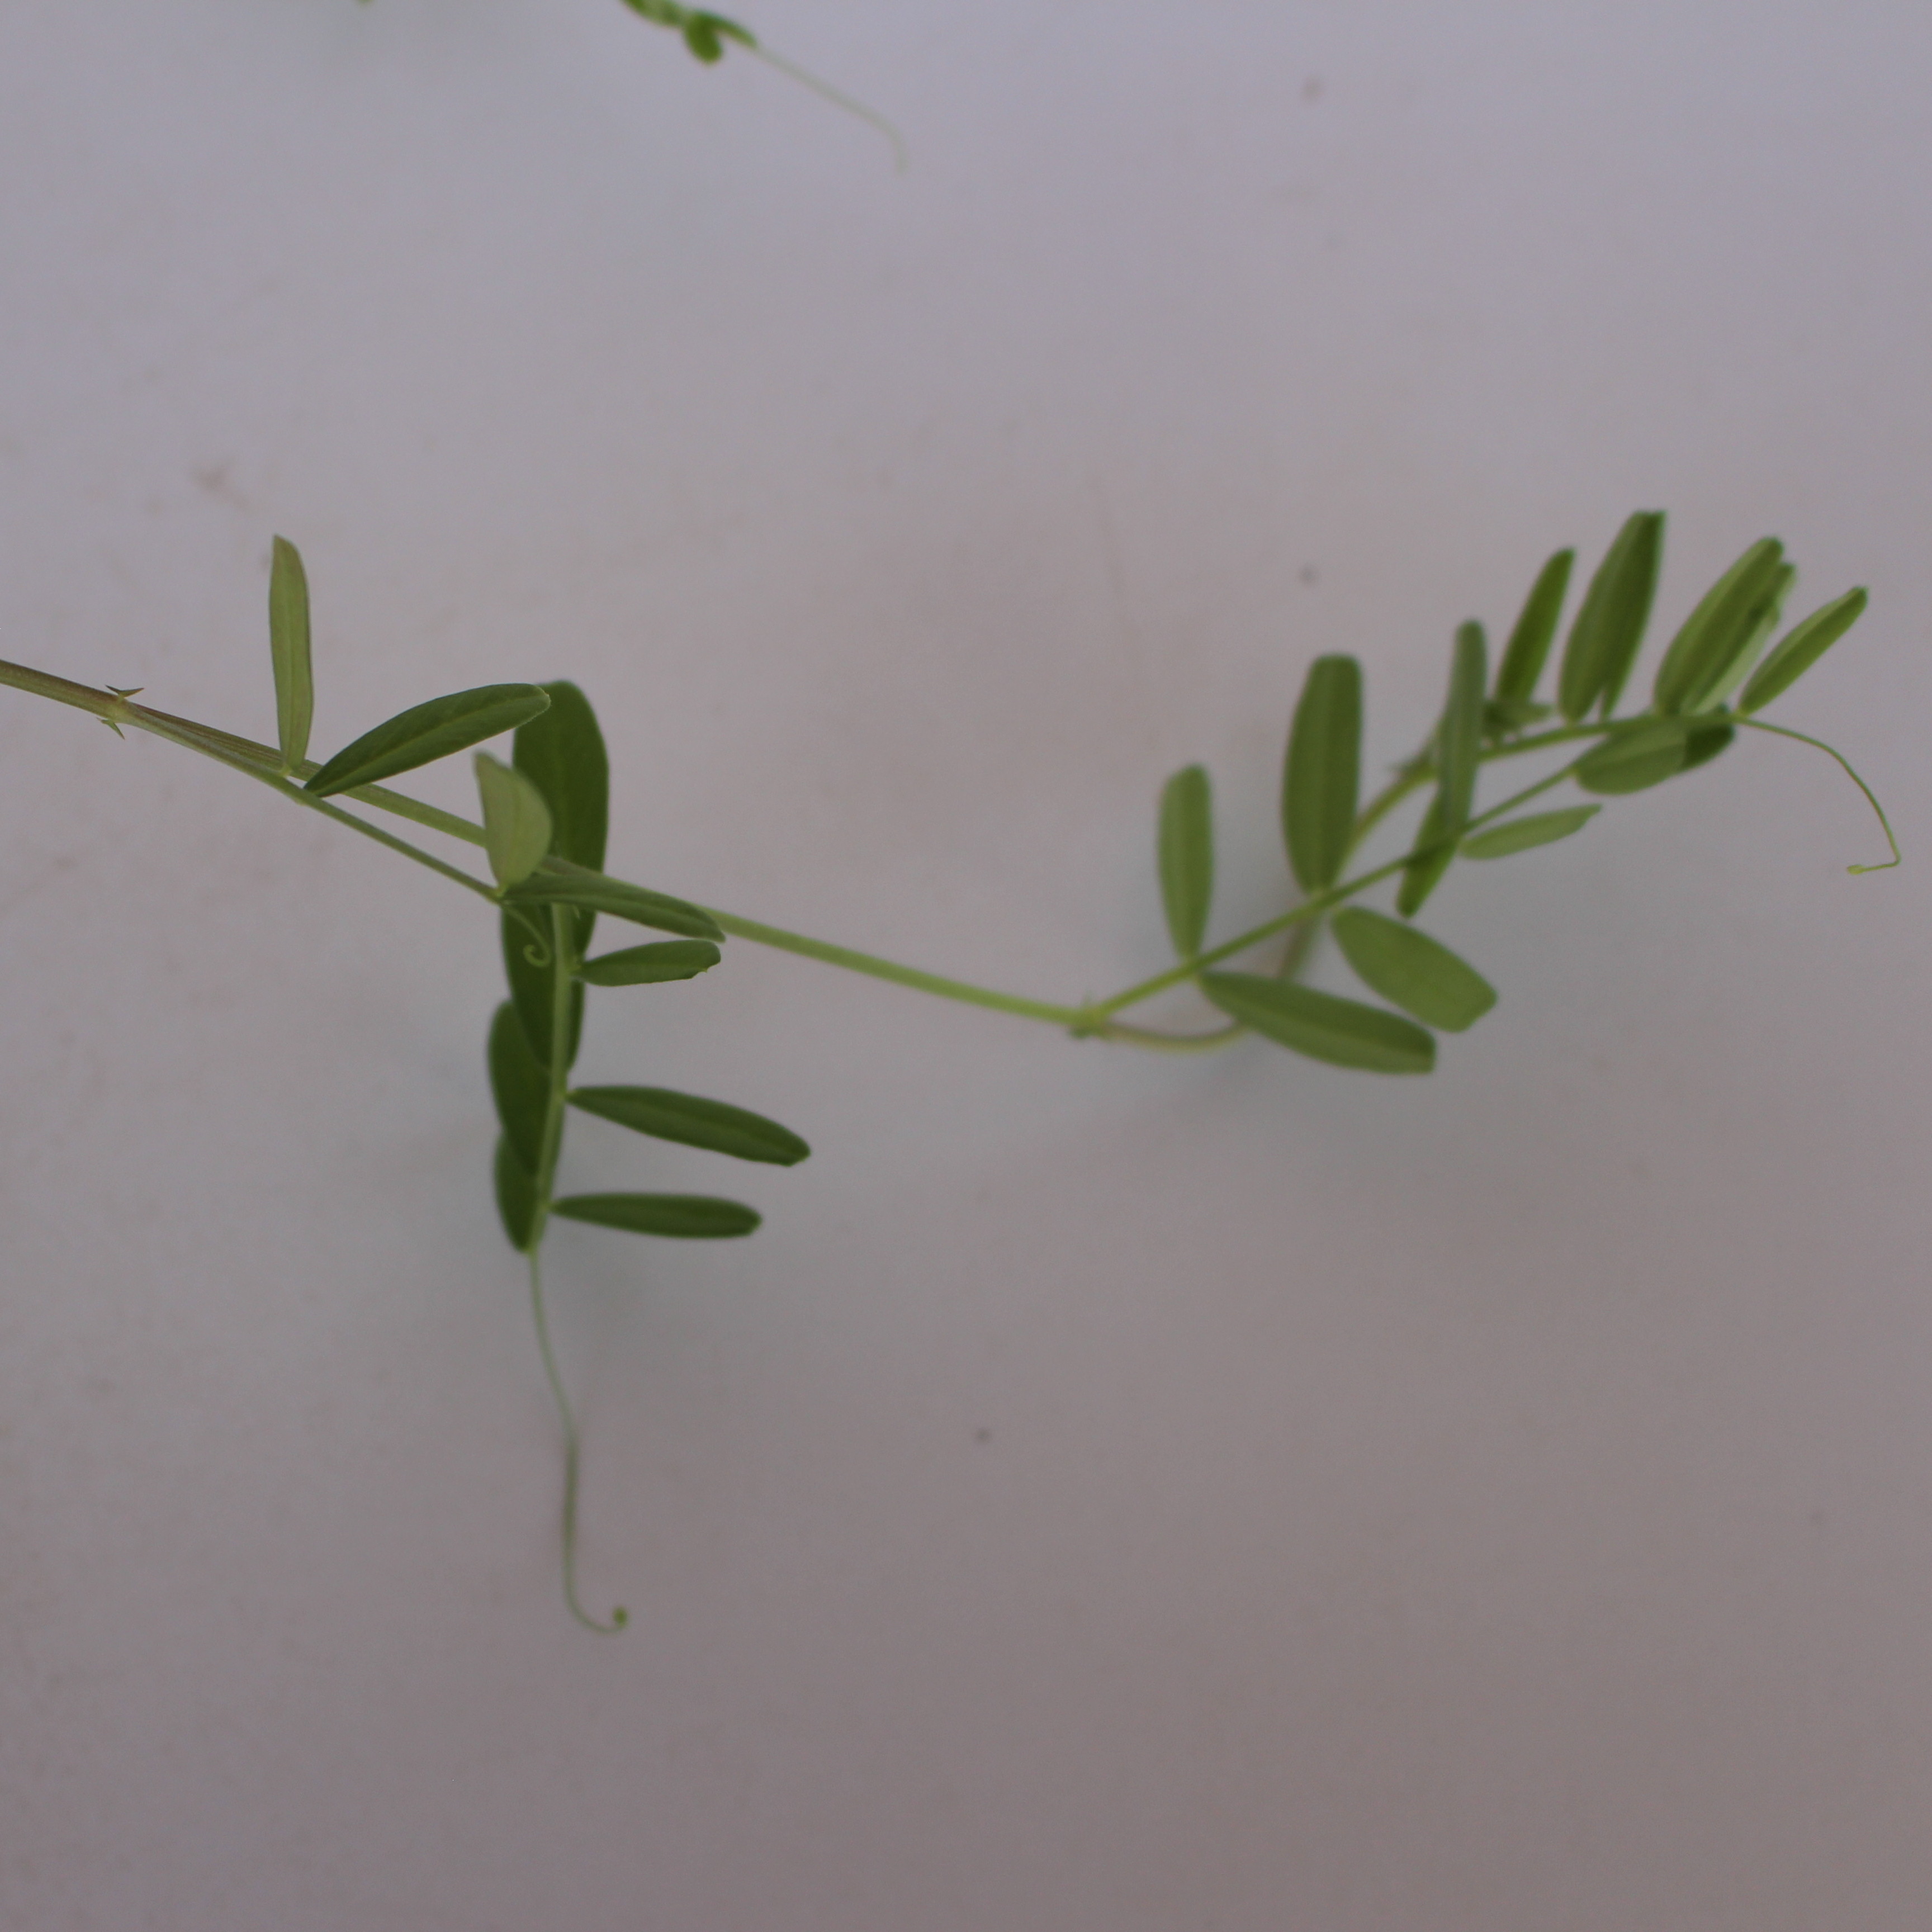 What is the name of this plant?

Vicia sativa
